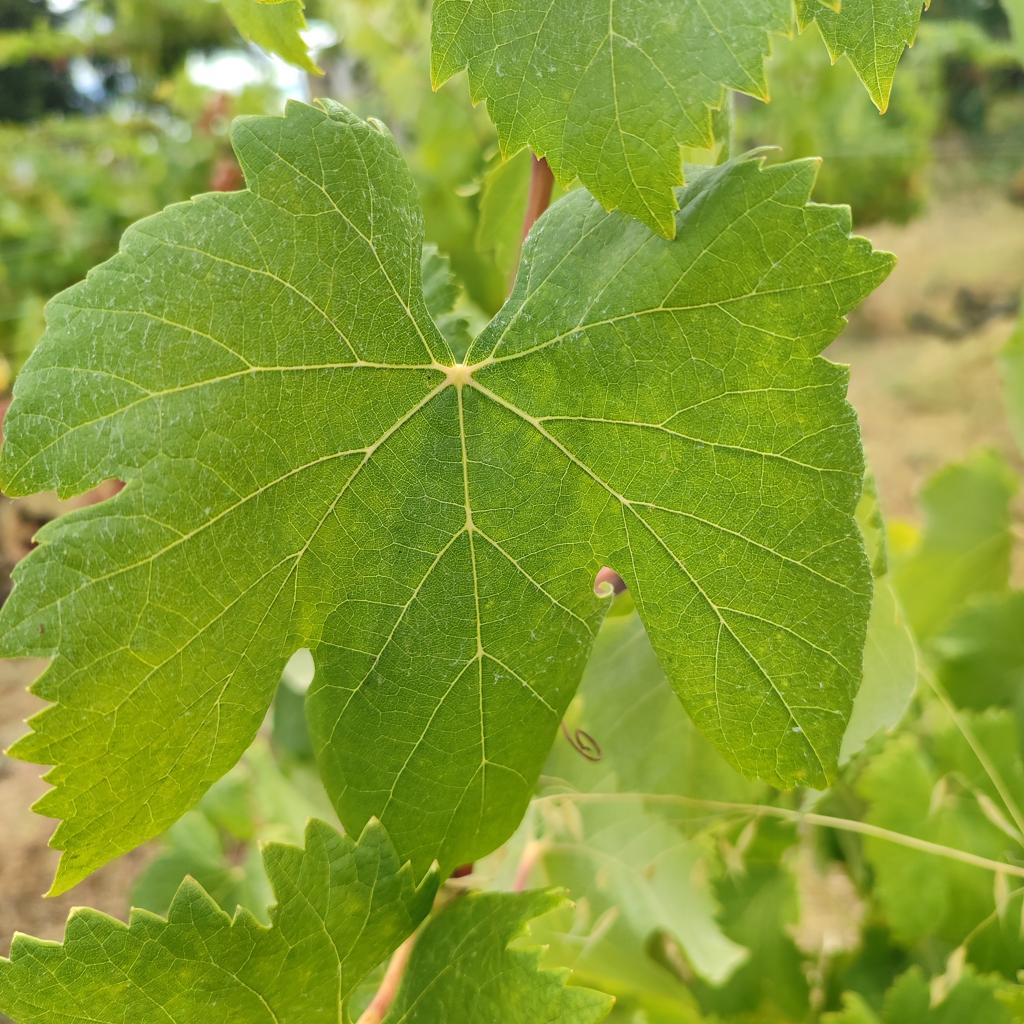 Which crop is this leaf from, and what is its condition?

grapevine, healthy
